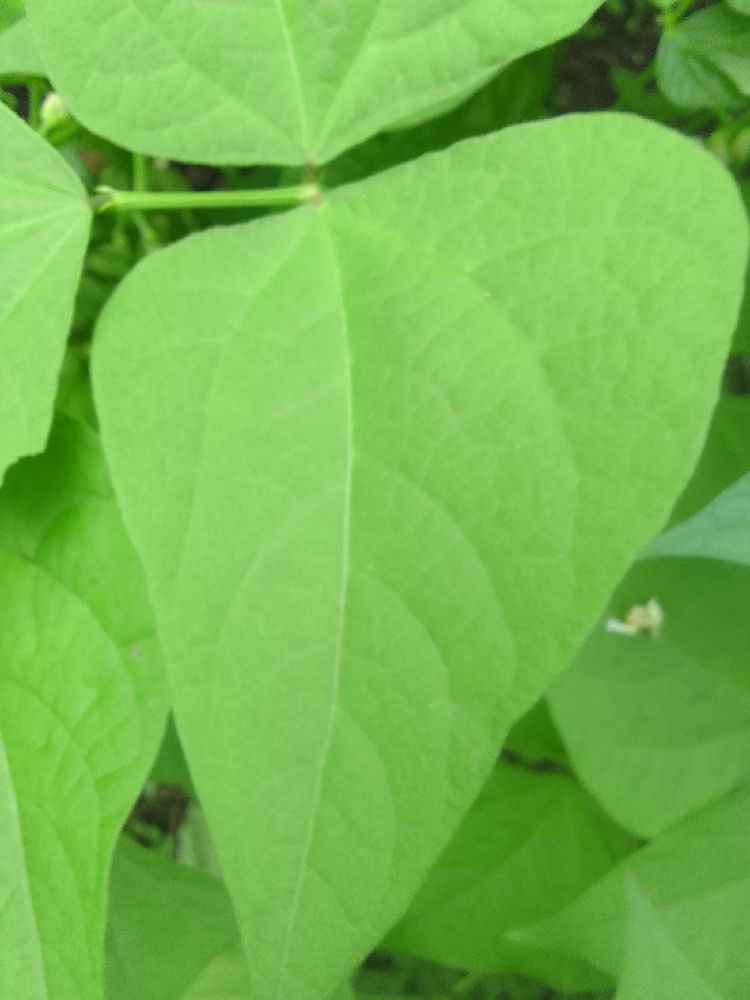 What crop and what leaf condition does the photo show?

common bean, healthy
